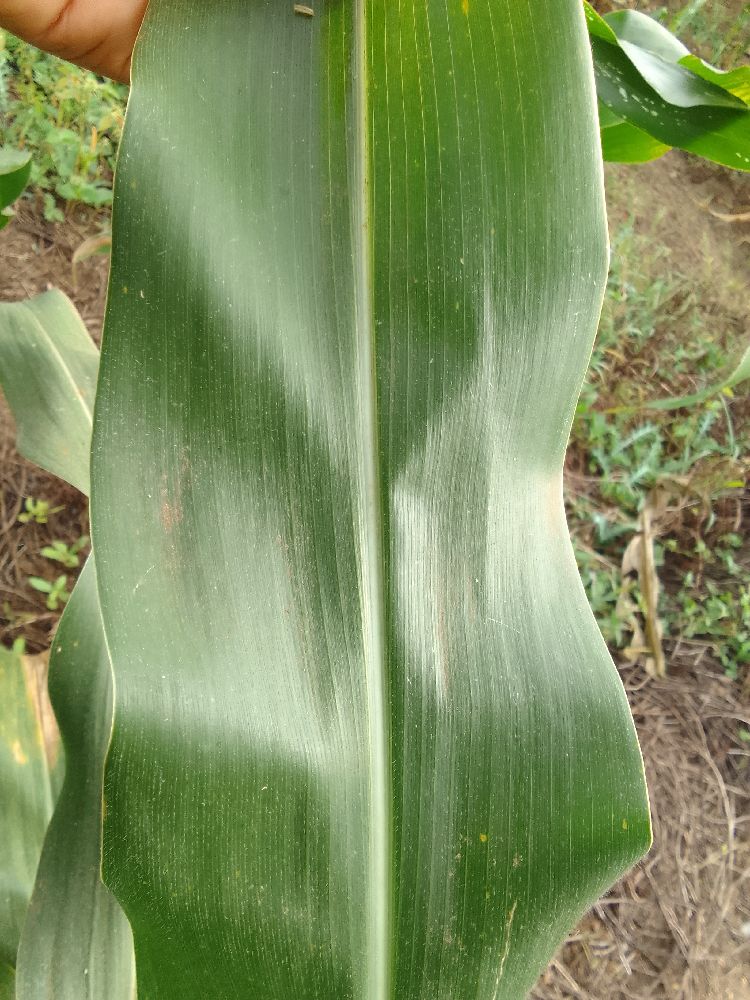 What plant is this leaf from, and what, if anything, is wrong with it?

maize, healthy
